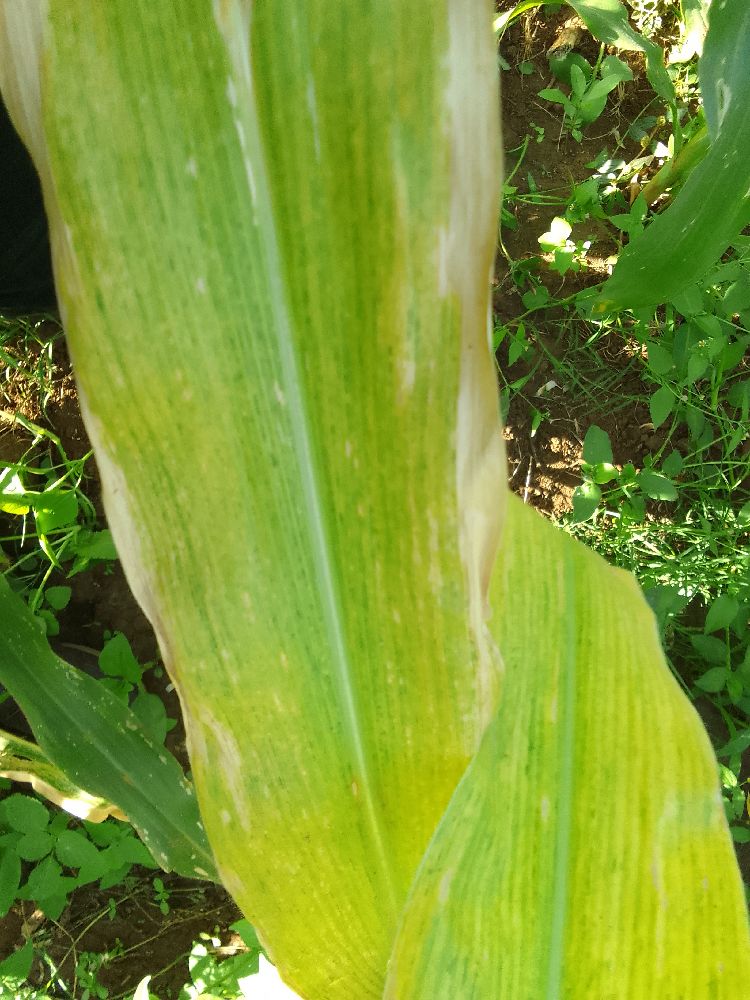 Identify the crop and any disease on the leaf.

maize, maize lethal necrosis
